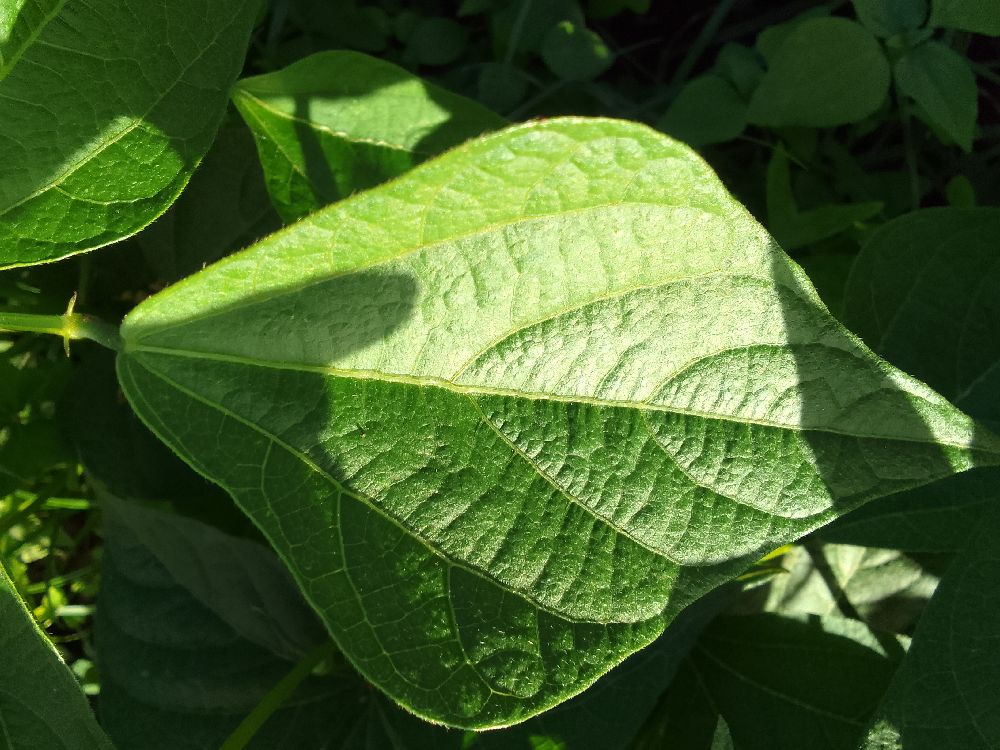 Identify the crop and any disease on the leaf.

common bean, healthy
